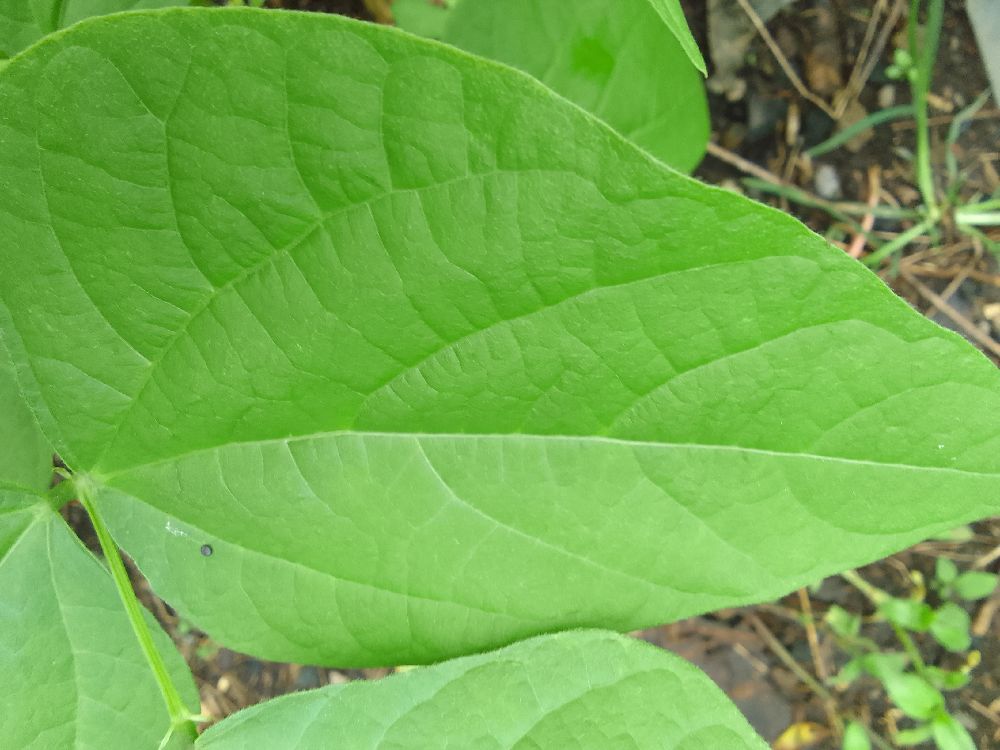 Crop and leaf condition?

common bean, healthy
